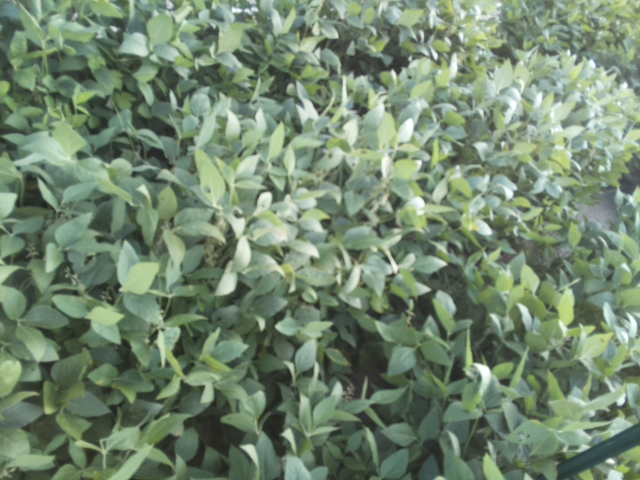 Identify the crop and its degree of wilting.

soybean, slight leaflet or petiole turgor loss in upper canopy
